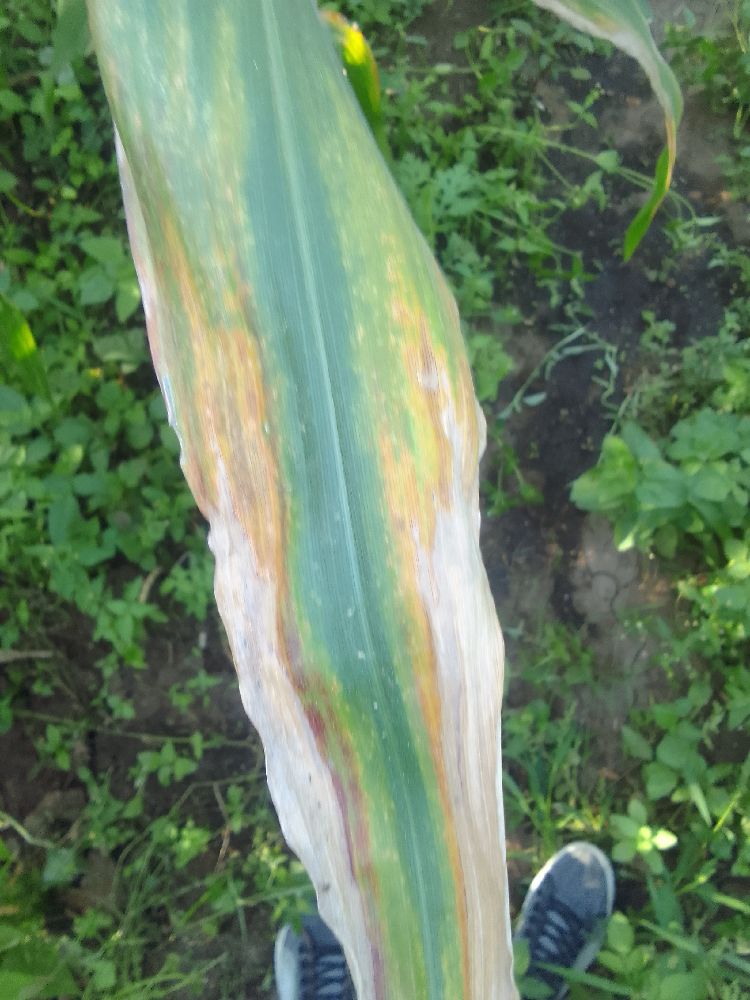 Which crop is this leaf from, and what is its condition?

maize, maize lethal necrosis
